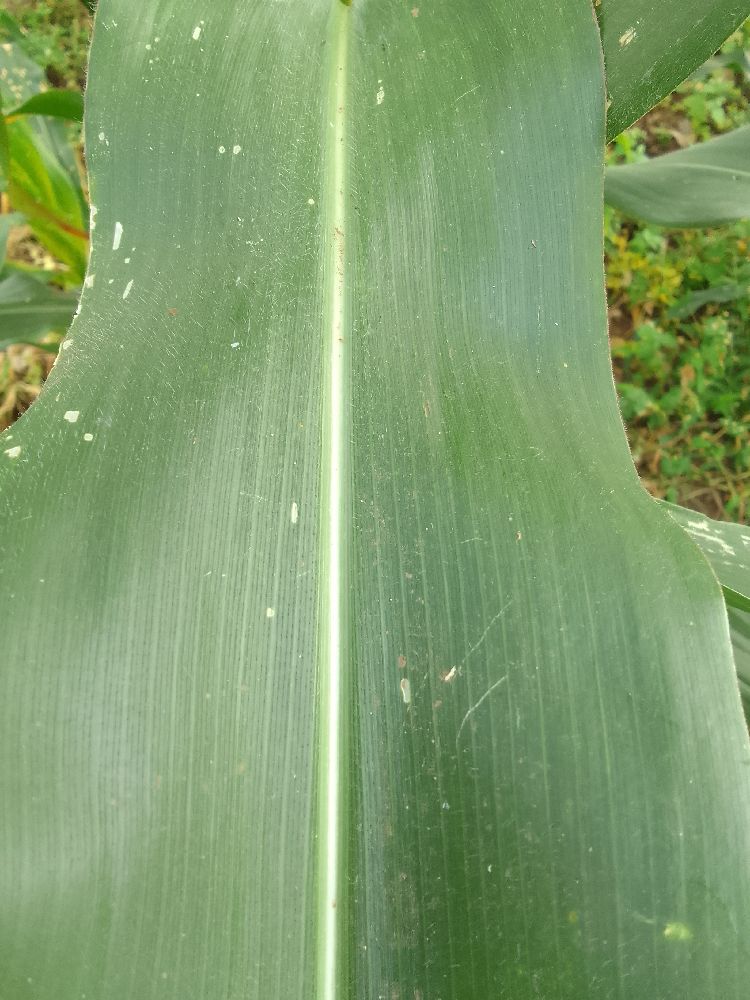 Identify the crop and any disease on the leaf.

maize, healthy
